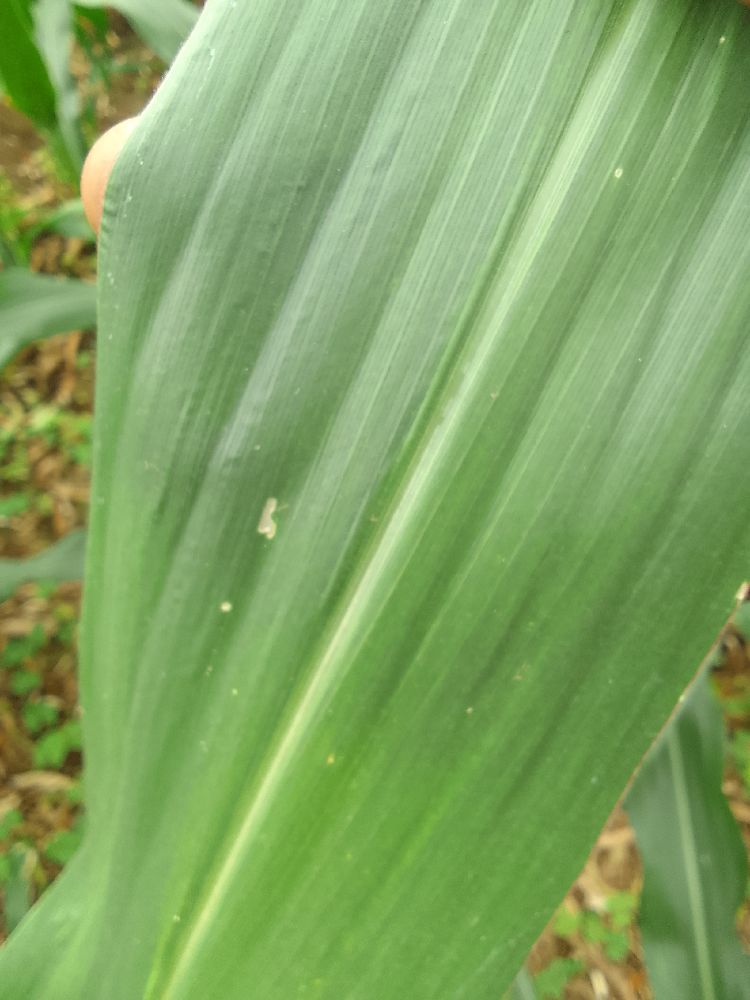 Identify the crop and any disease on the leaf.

maize, healthy
